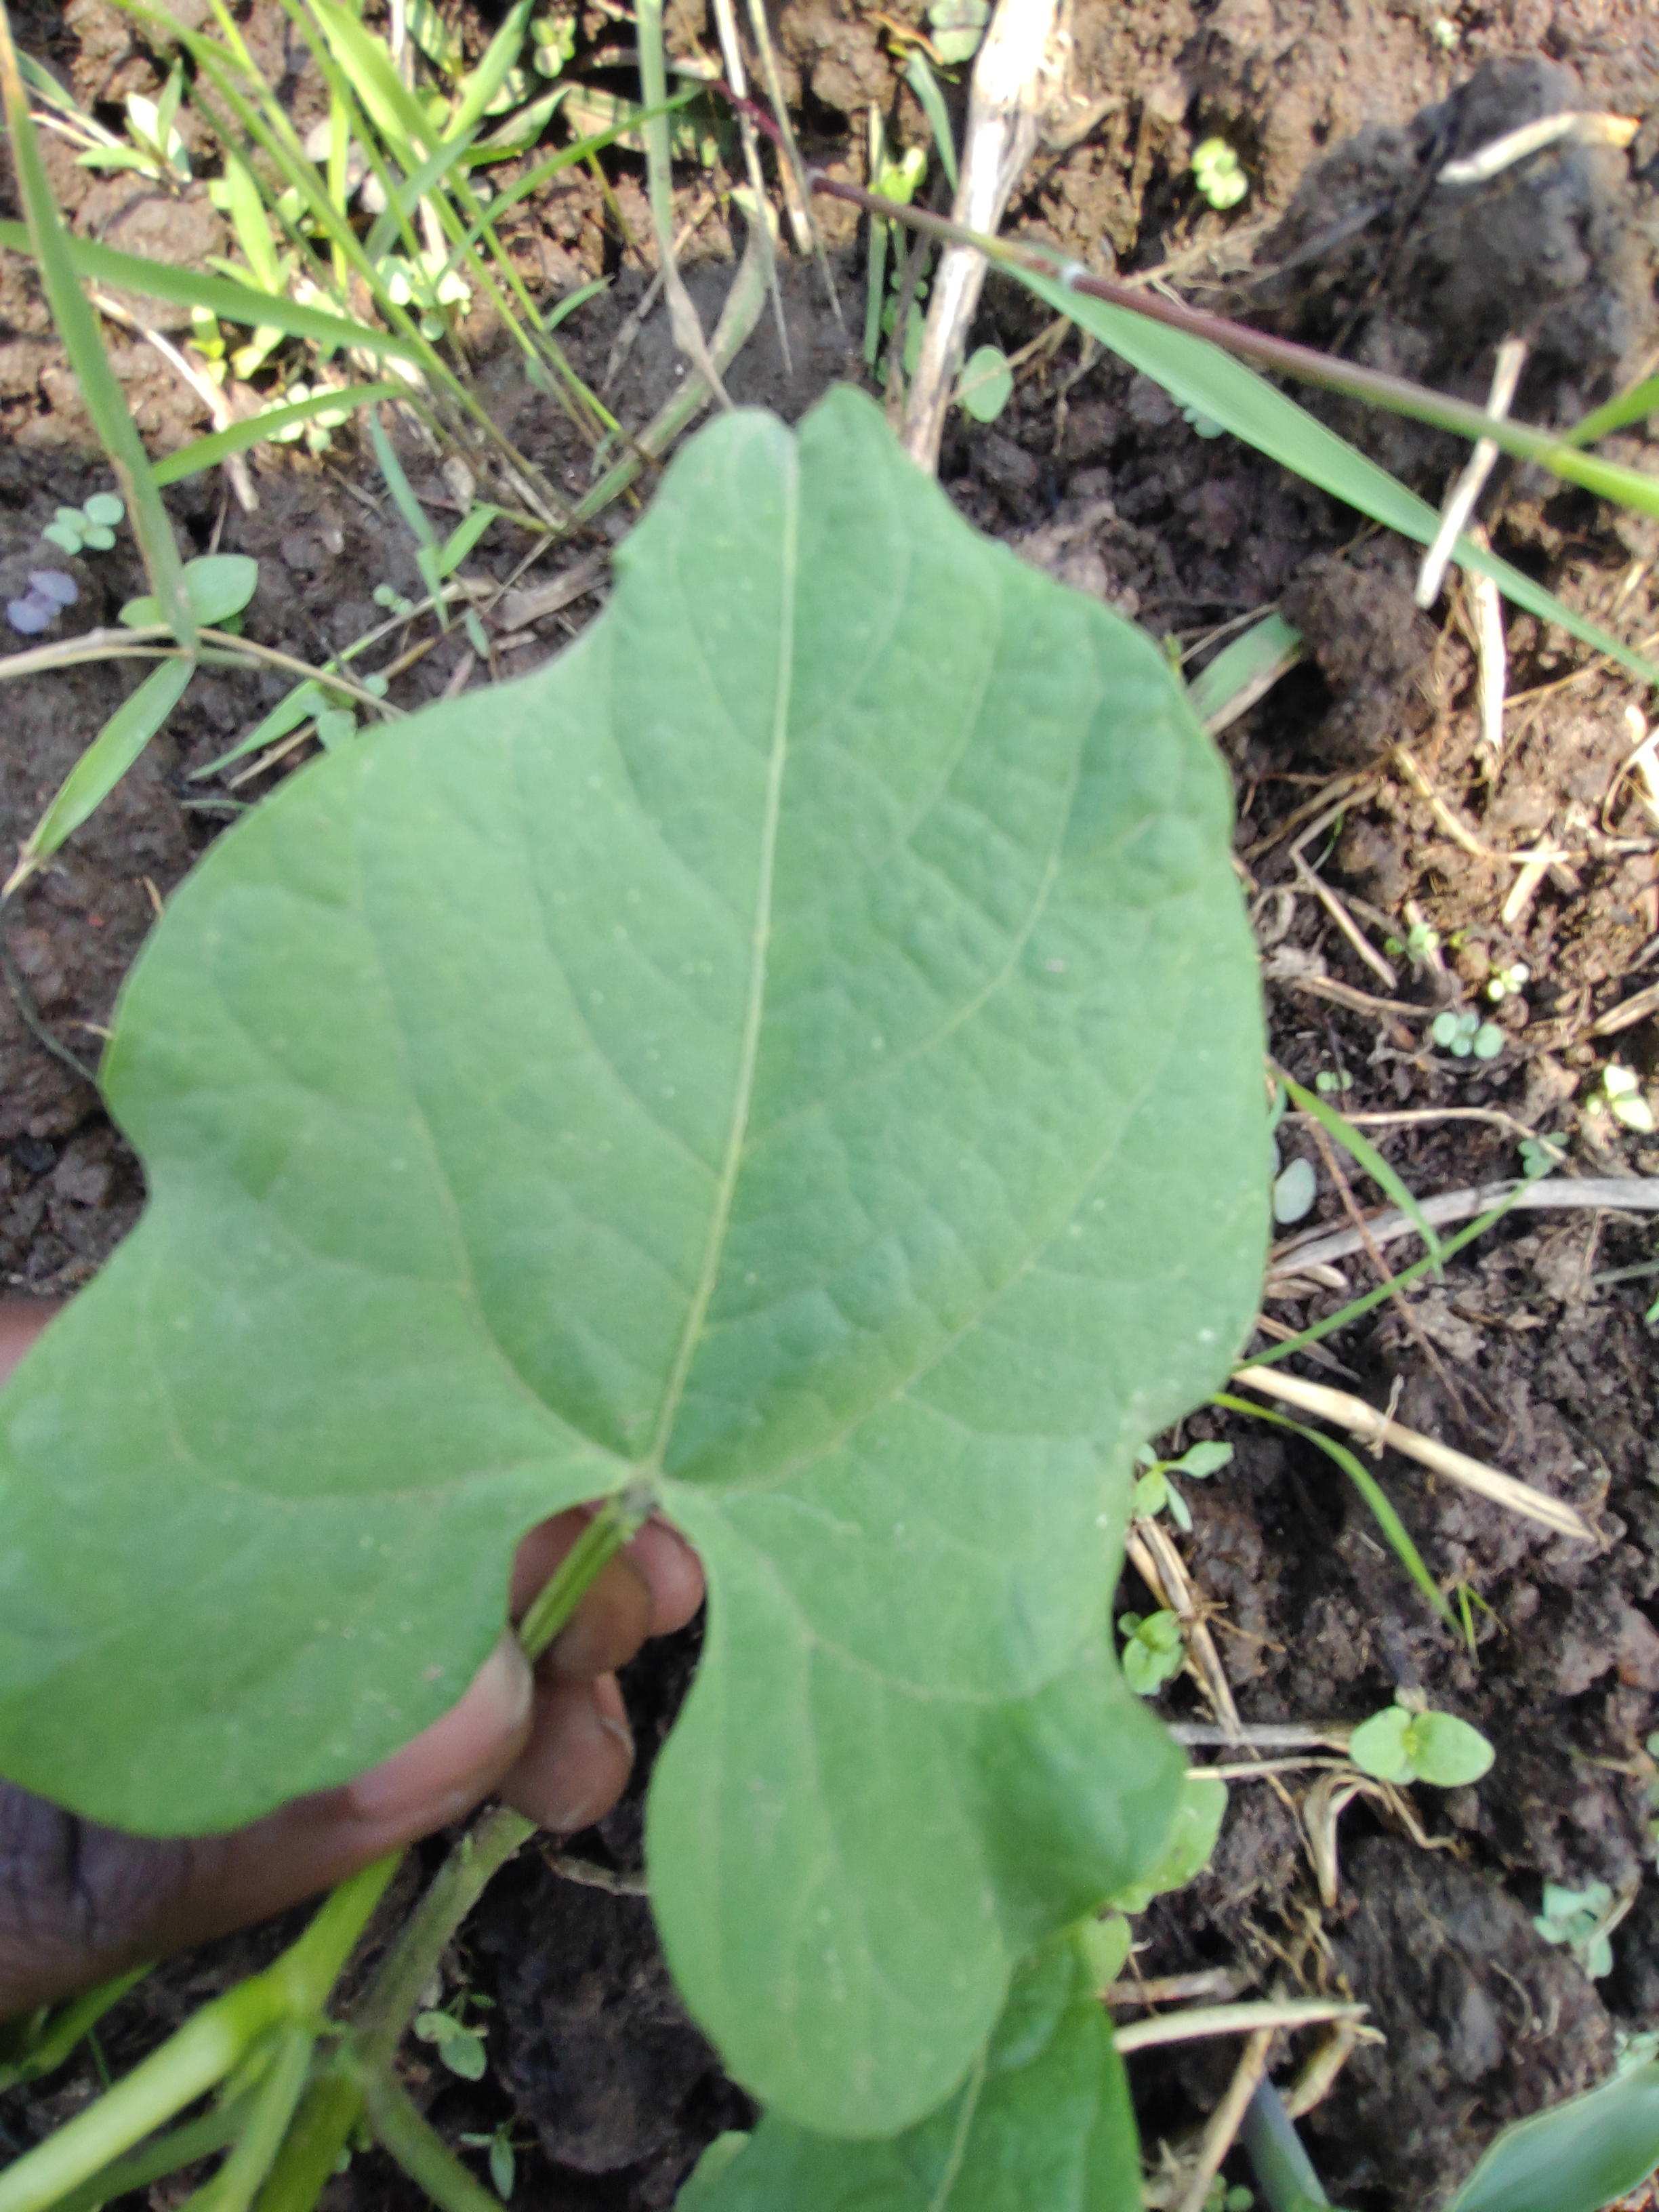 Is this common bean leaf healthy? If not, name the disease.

healthy
